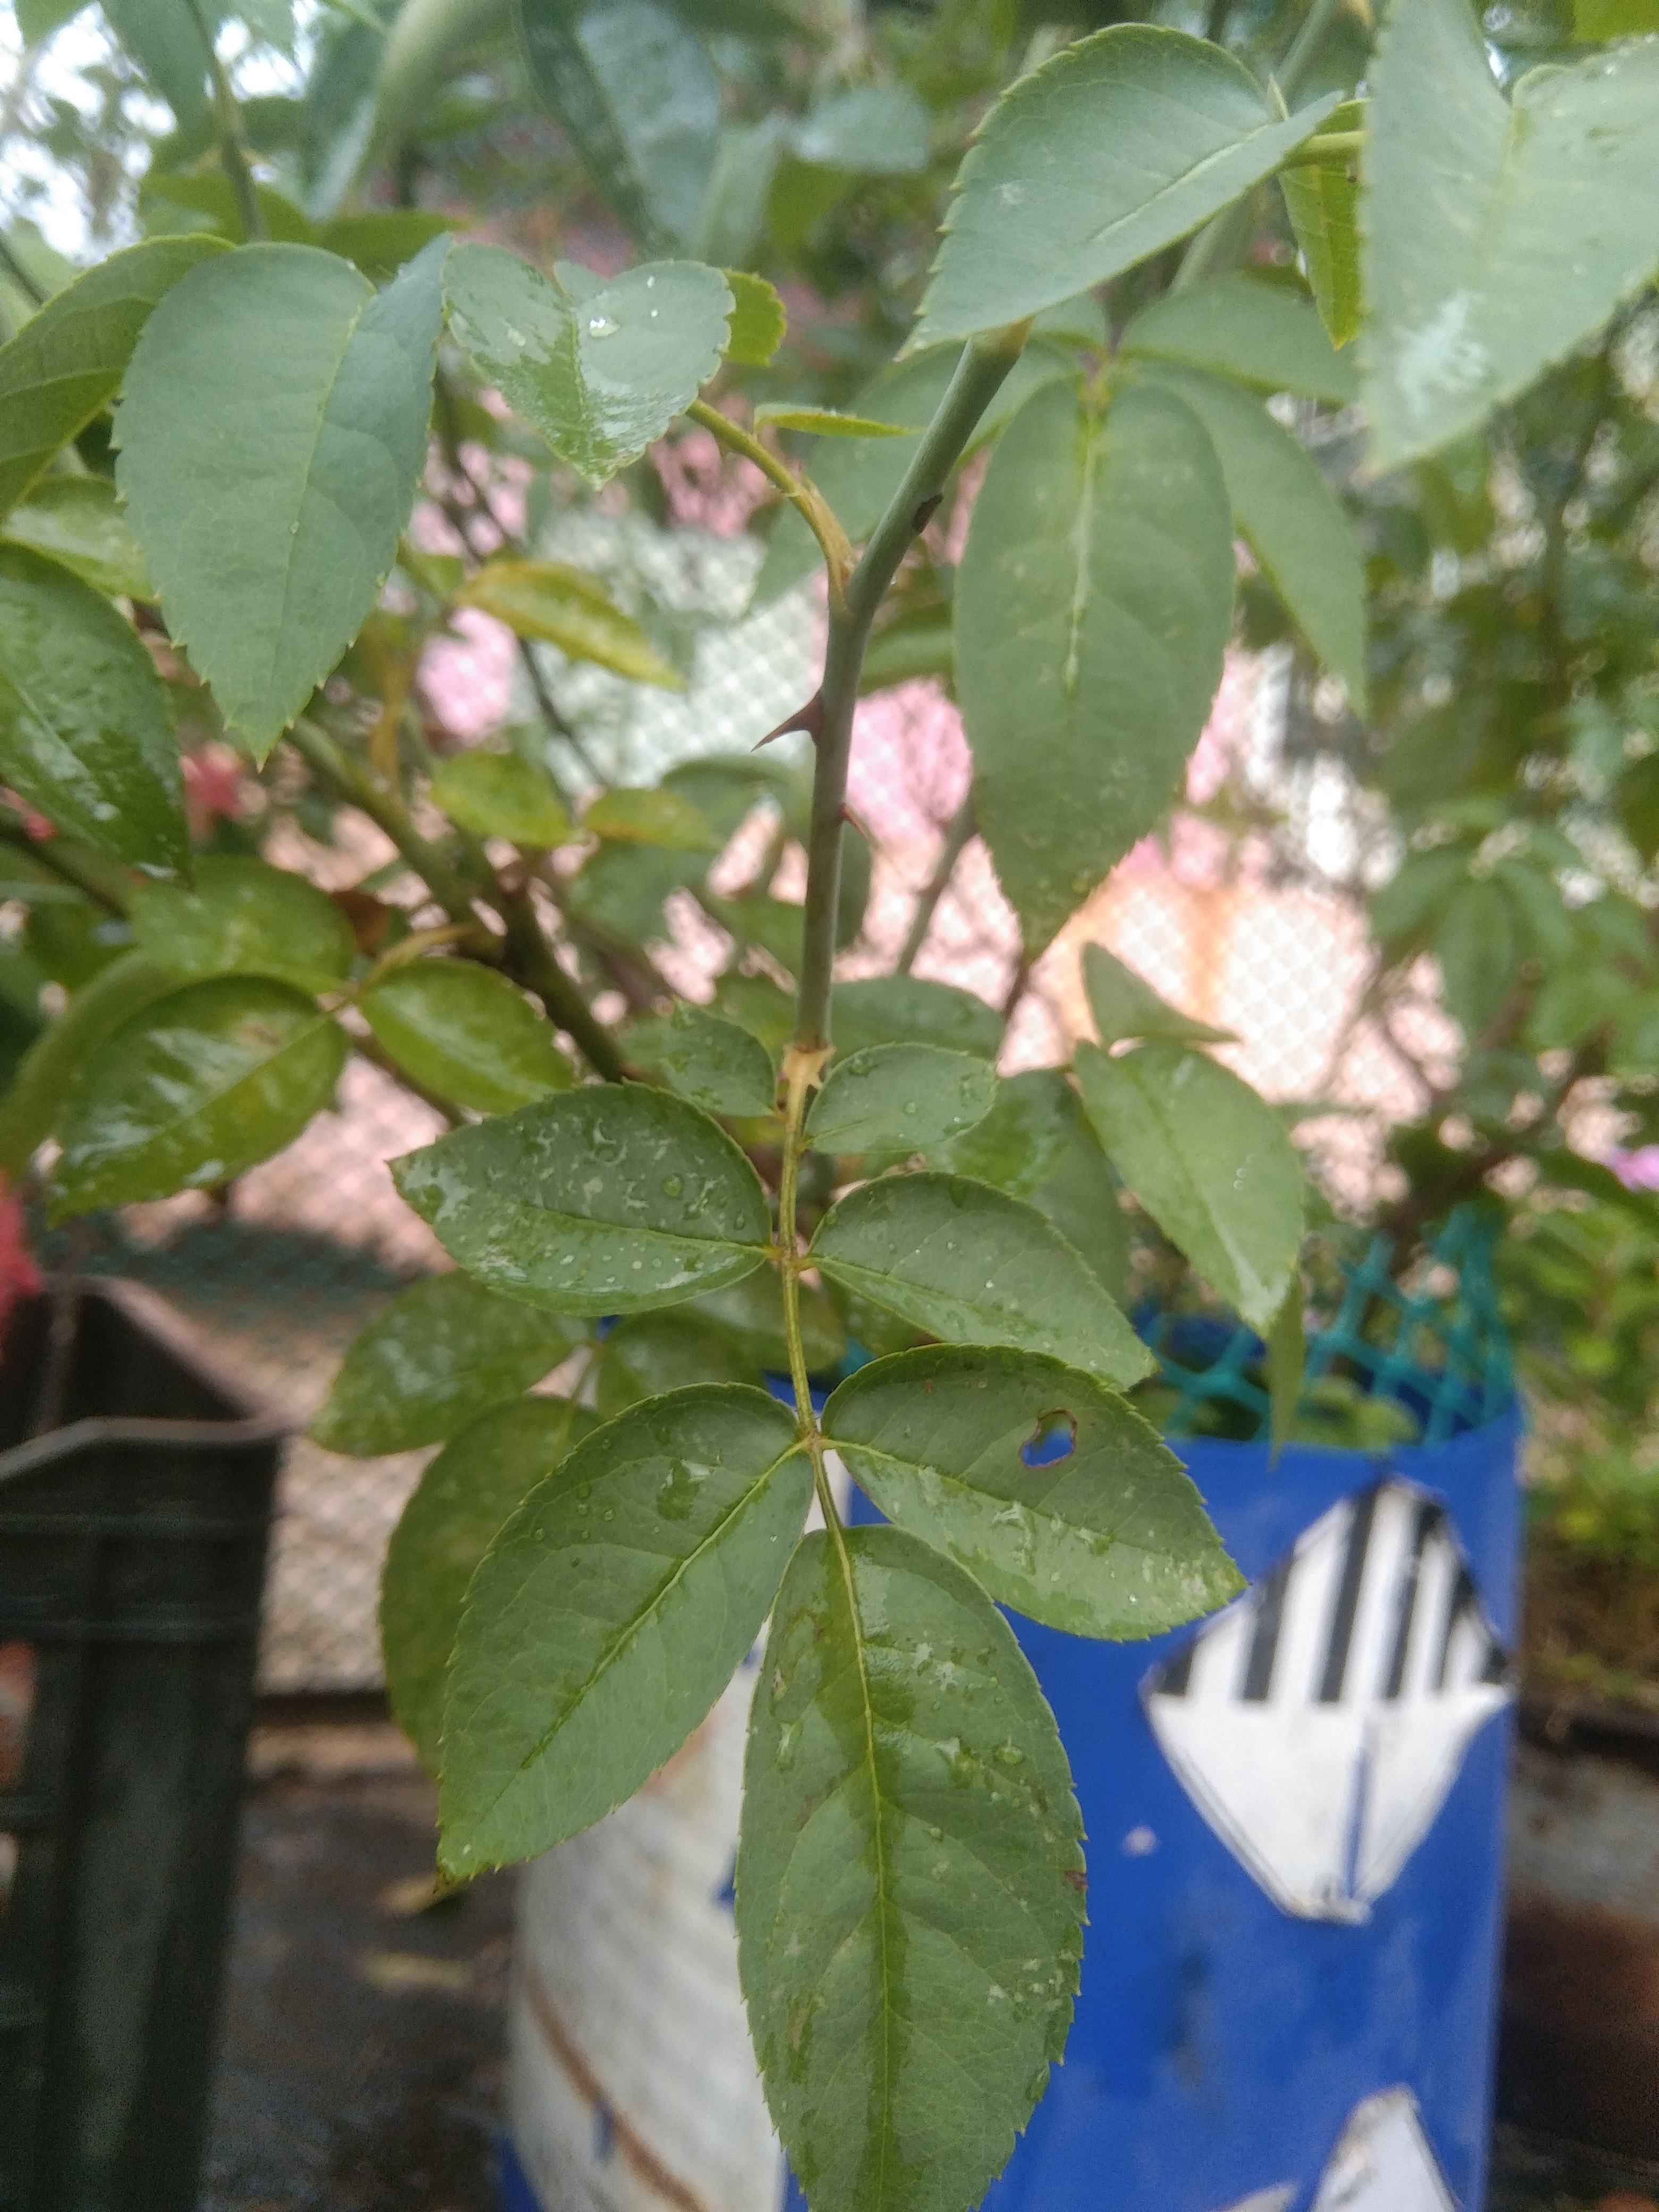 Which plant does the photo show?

rose
